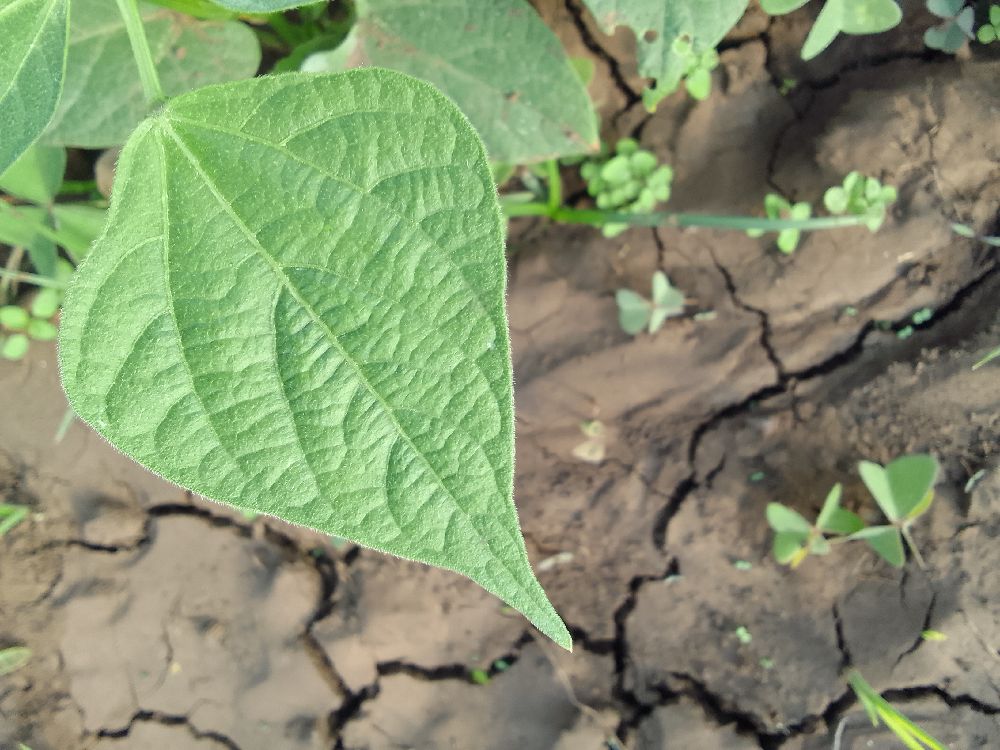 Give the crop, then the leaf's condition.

common bean, healthy
